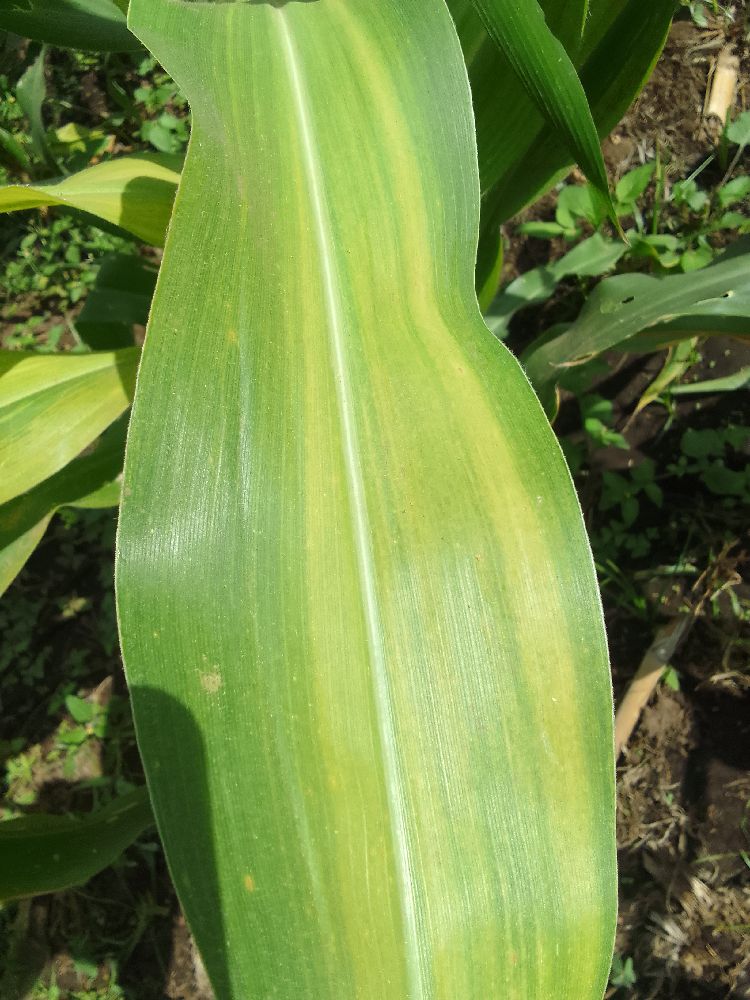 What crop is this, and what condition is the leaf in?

maize, maize lethal necrosis
